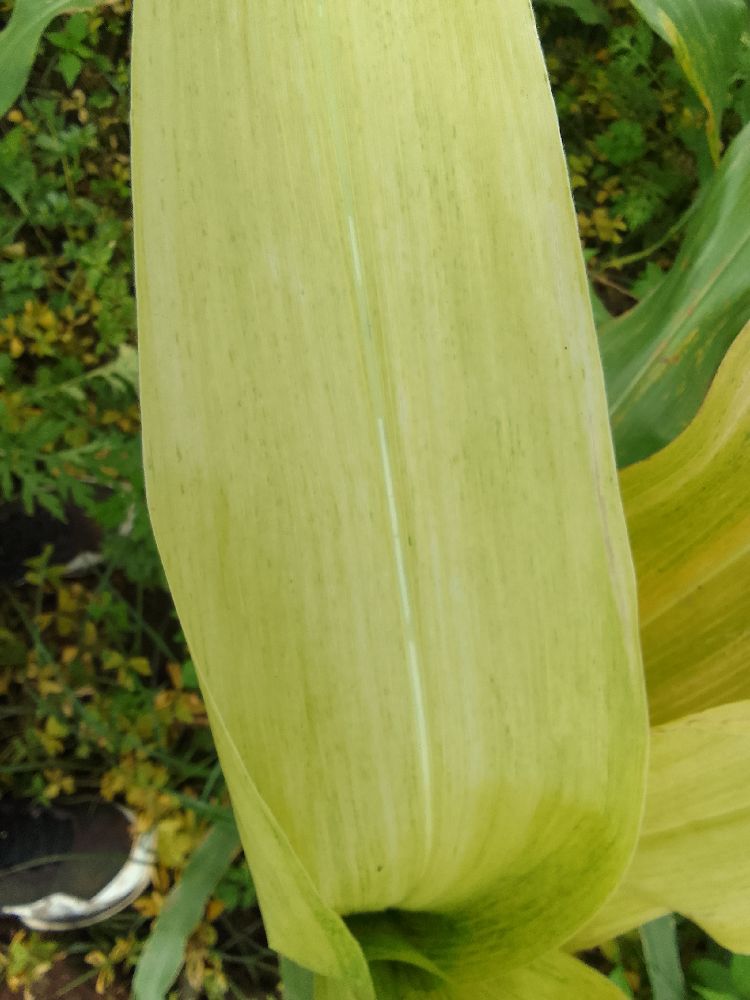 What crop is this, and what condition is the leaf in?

maize, maize lethal necrosis
